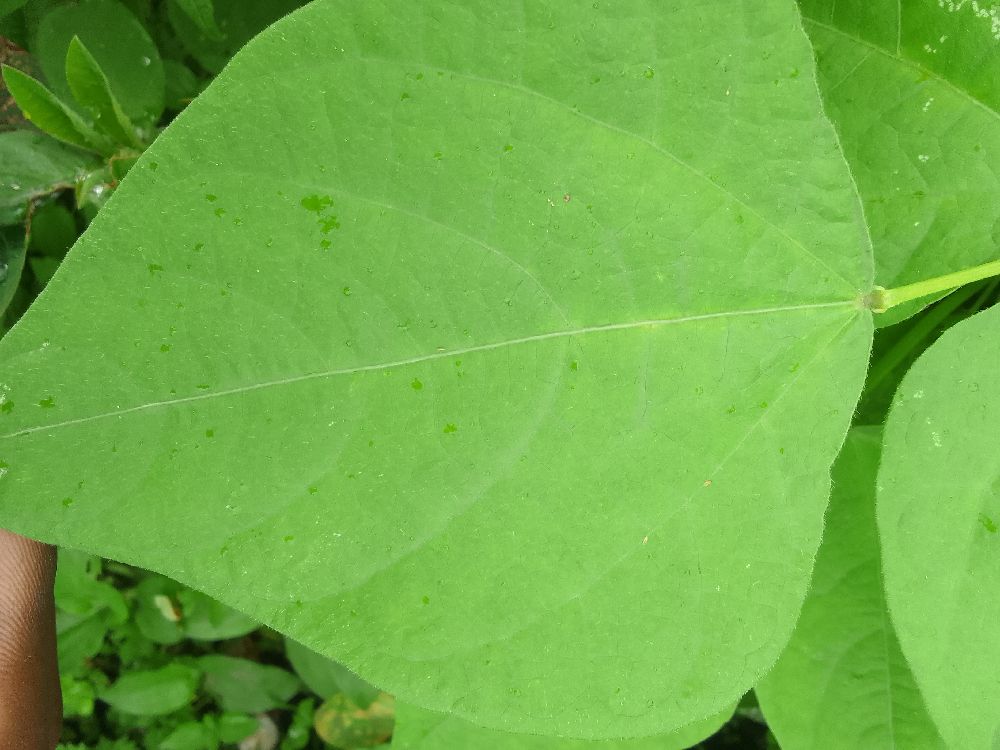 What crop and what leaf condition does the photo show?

common bean, healthy
